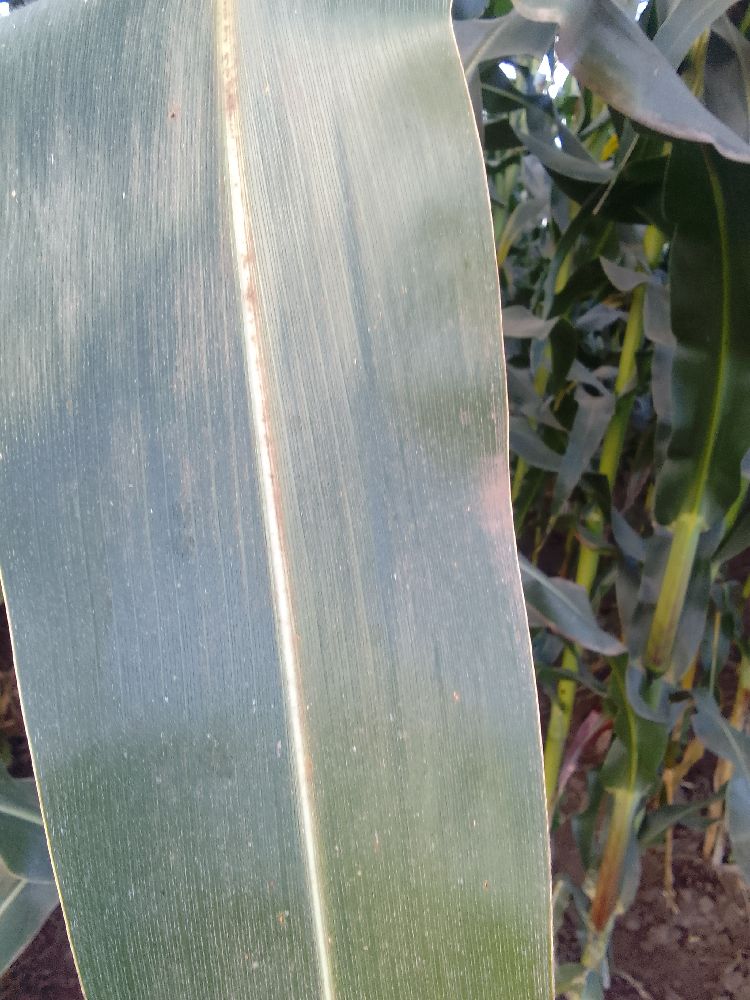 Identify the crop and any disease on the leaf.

maize, healthy
